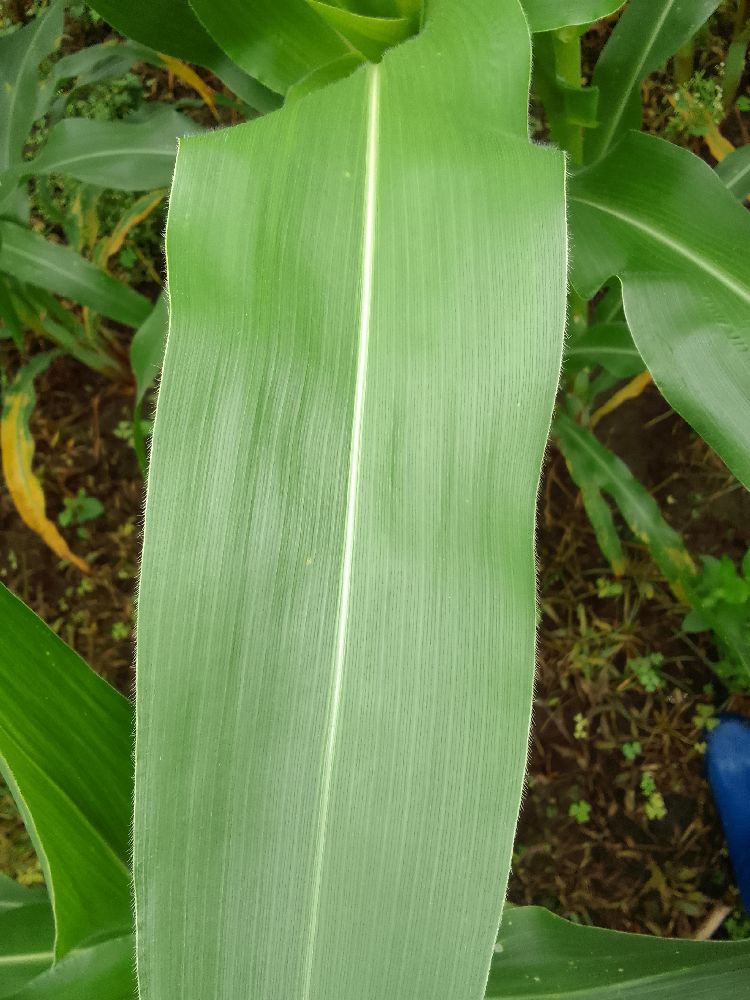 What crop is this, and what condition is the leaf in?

maize, healthy
